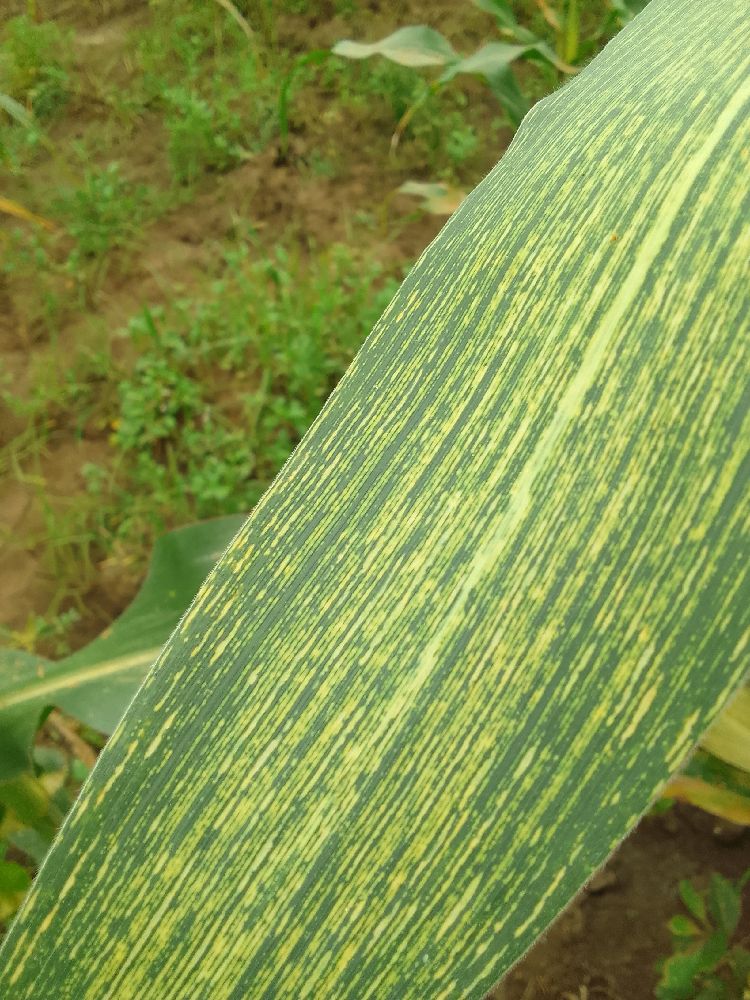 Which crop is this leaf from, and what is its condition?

maize, maize streak virus
